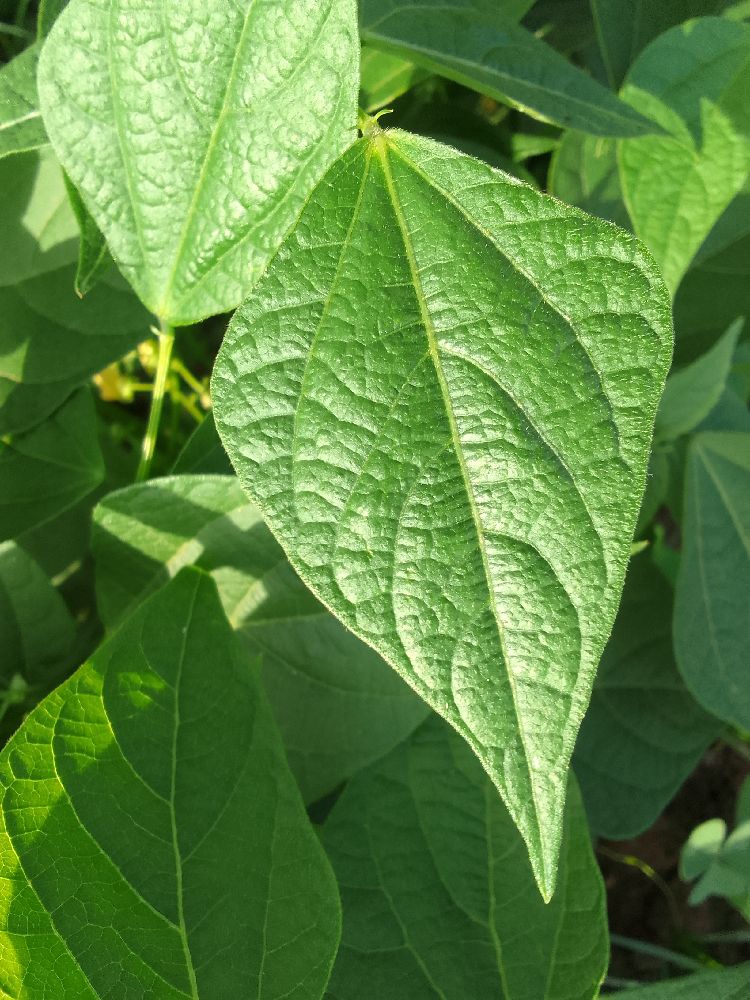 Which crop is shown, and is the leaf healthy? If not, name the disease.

common bean, healthy
